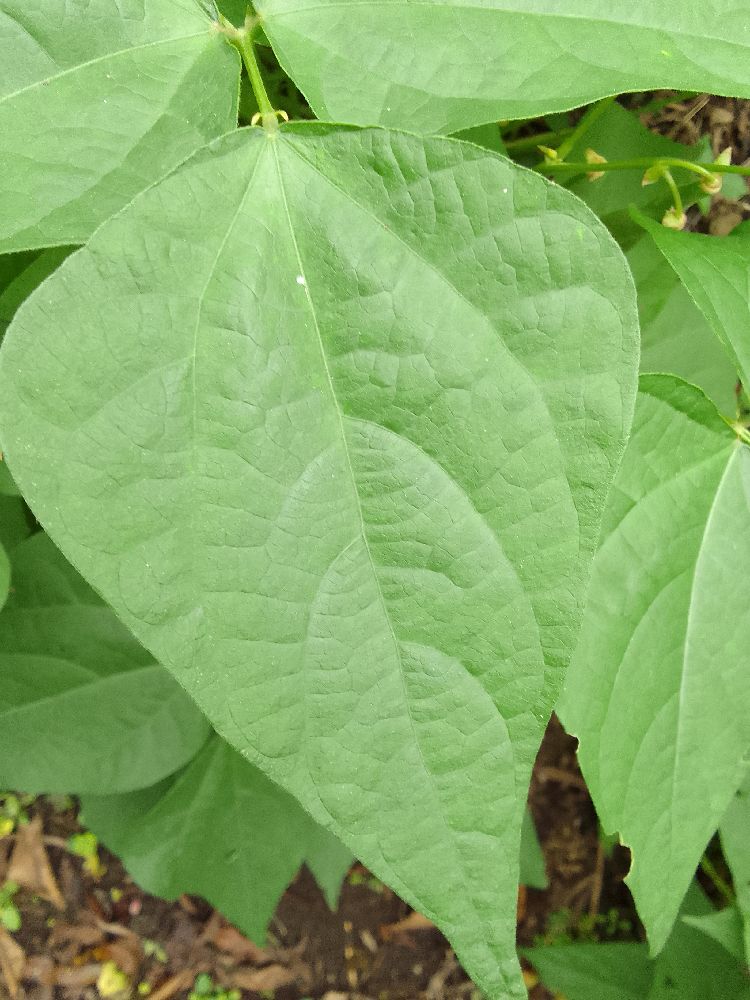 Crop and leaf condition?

common bean, healthy
